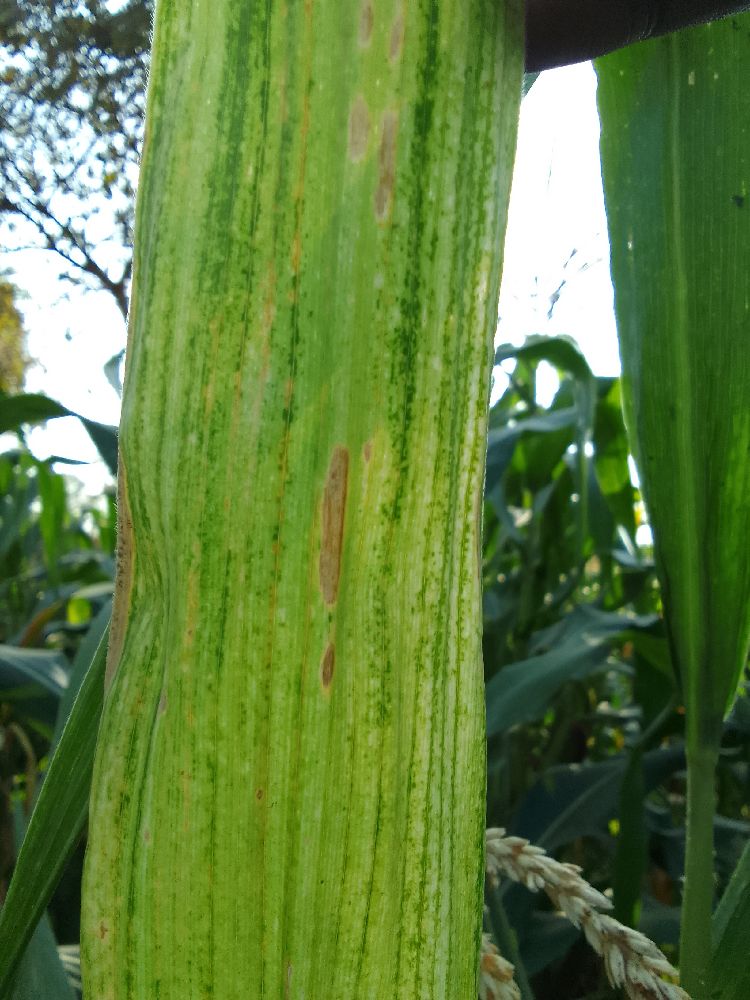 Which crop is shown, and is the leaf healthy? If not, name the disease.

maize, maize lethal necrosis
